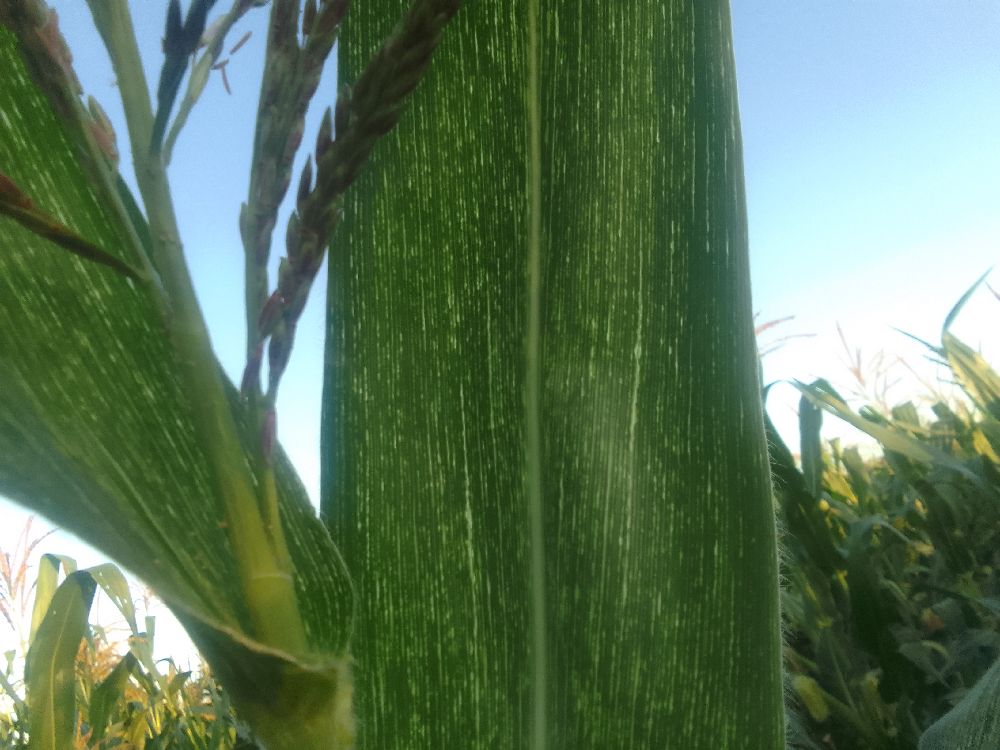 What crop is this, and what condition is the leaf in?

maize, maize streak virus
